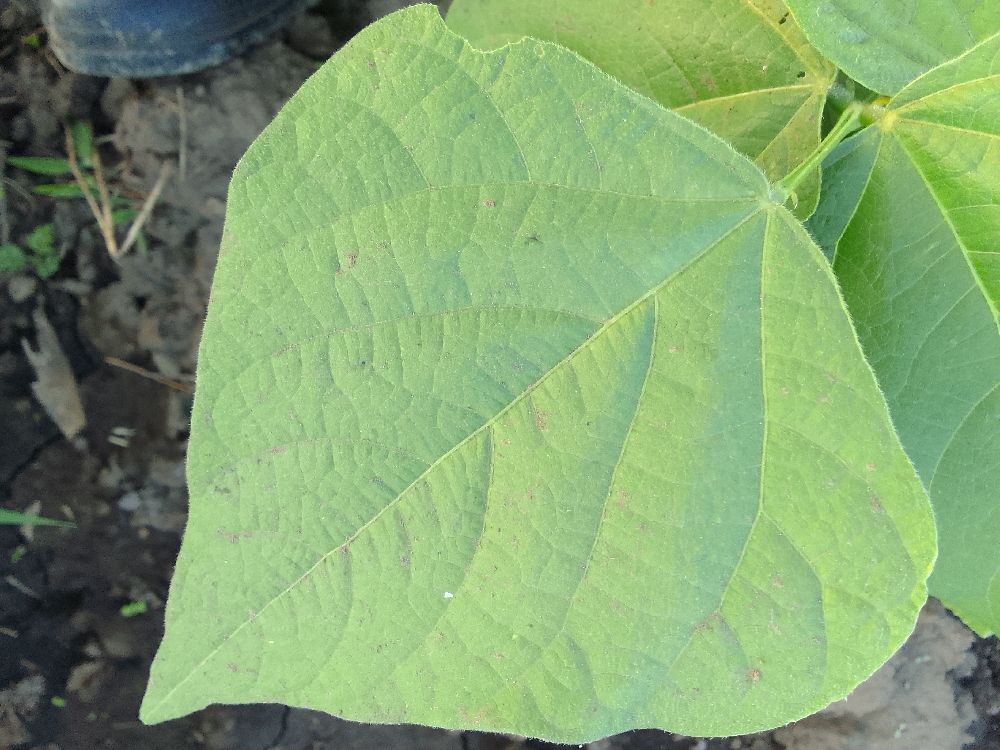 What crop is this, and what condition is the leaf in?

common bean, healthy
